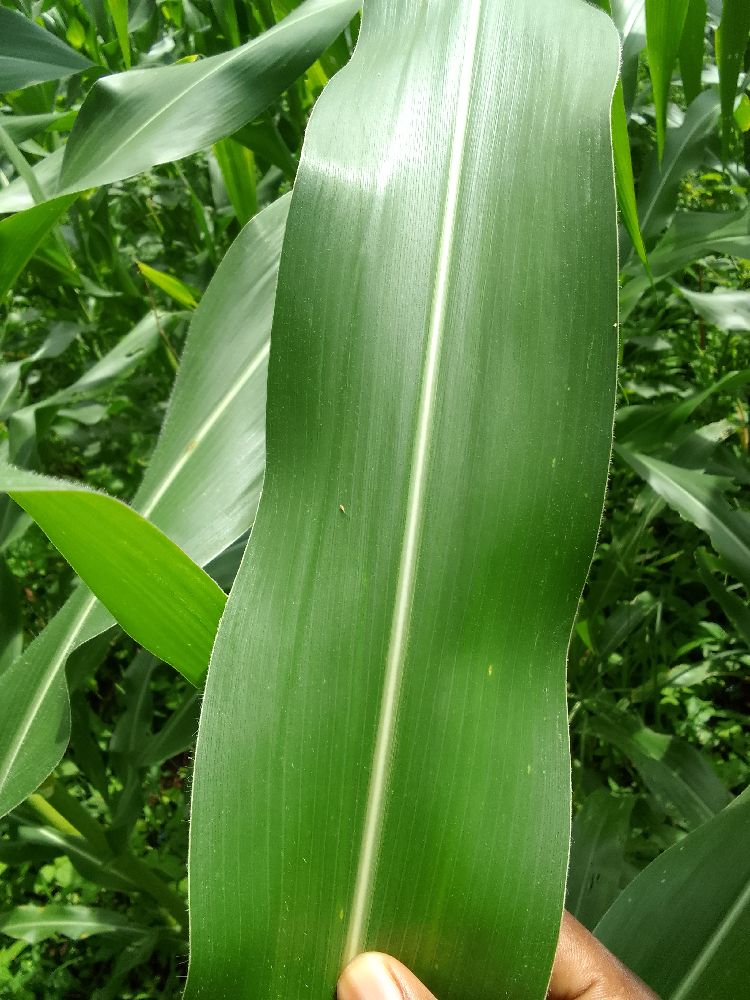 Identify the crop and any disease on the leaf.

maize, healthy
